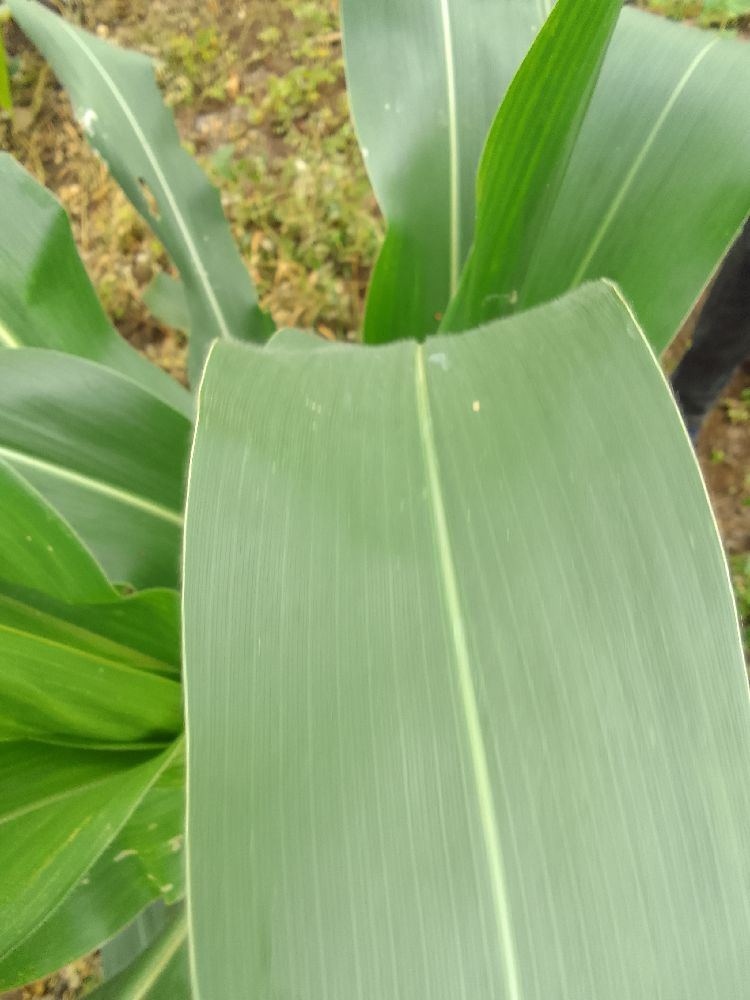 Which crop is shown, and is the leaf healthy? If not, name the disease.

maize, healthy
